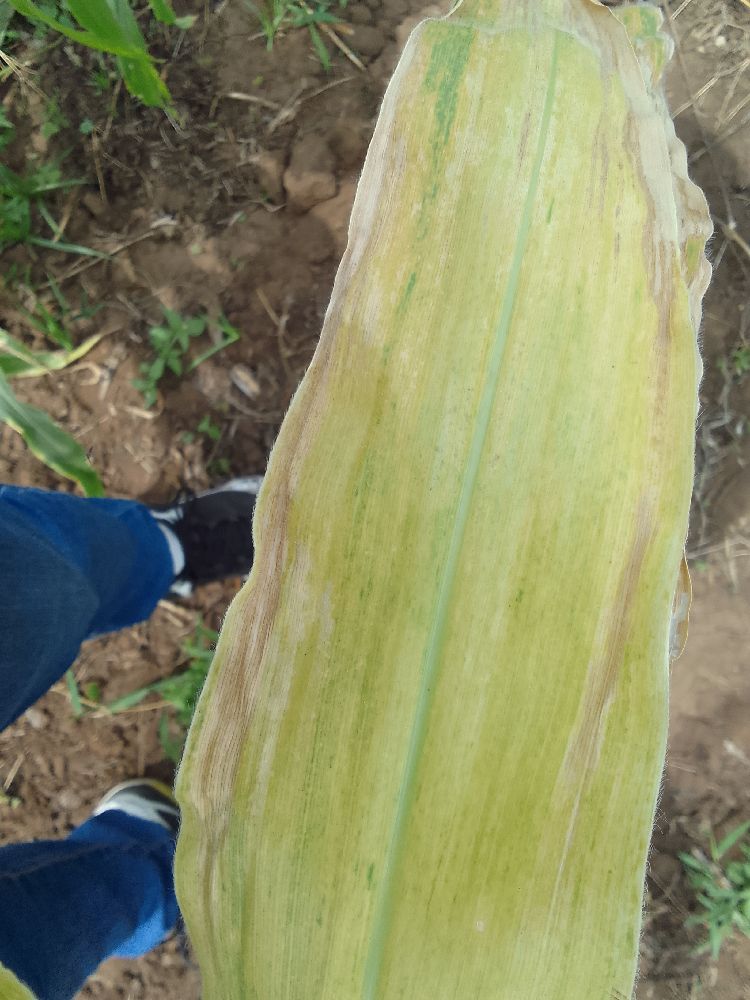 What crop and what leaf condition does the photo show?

maize, maize lethal necrosis
